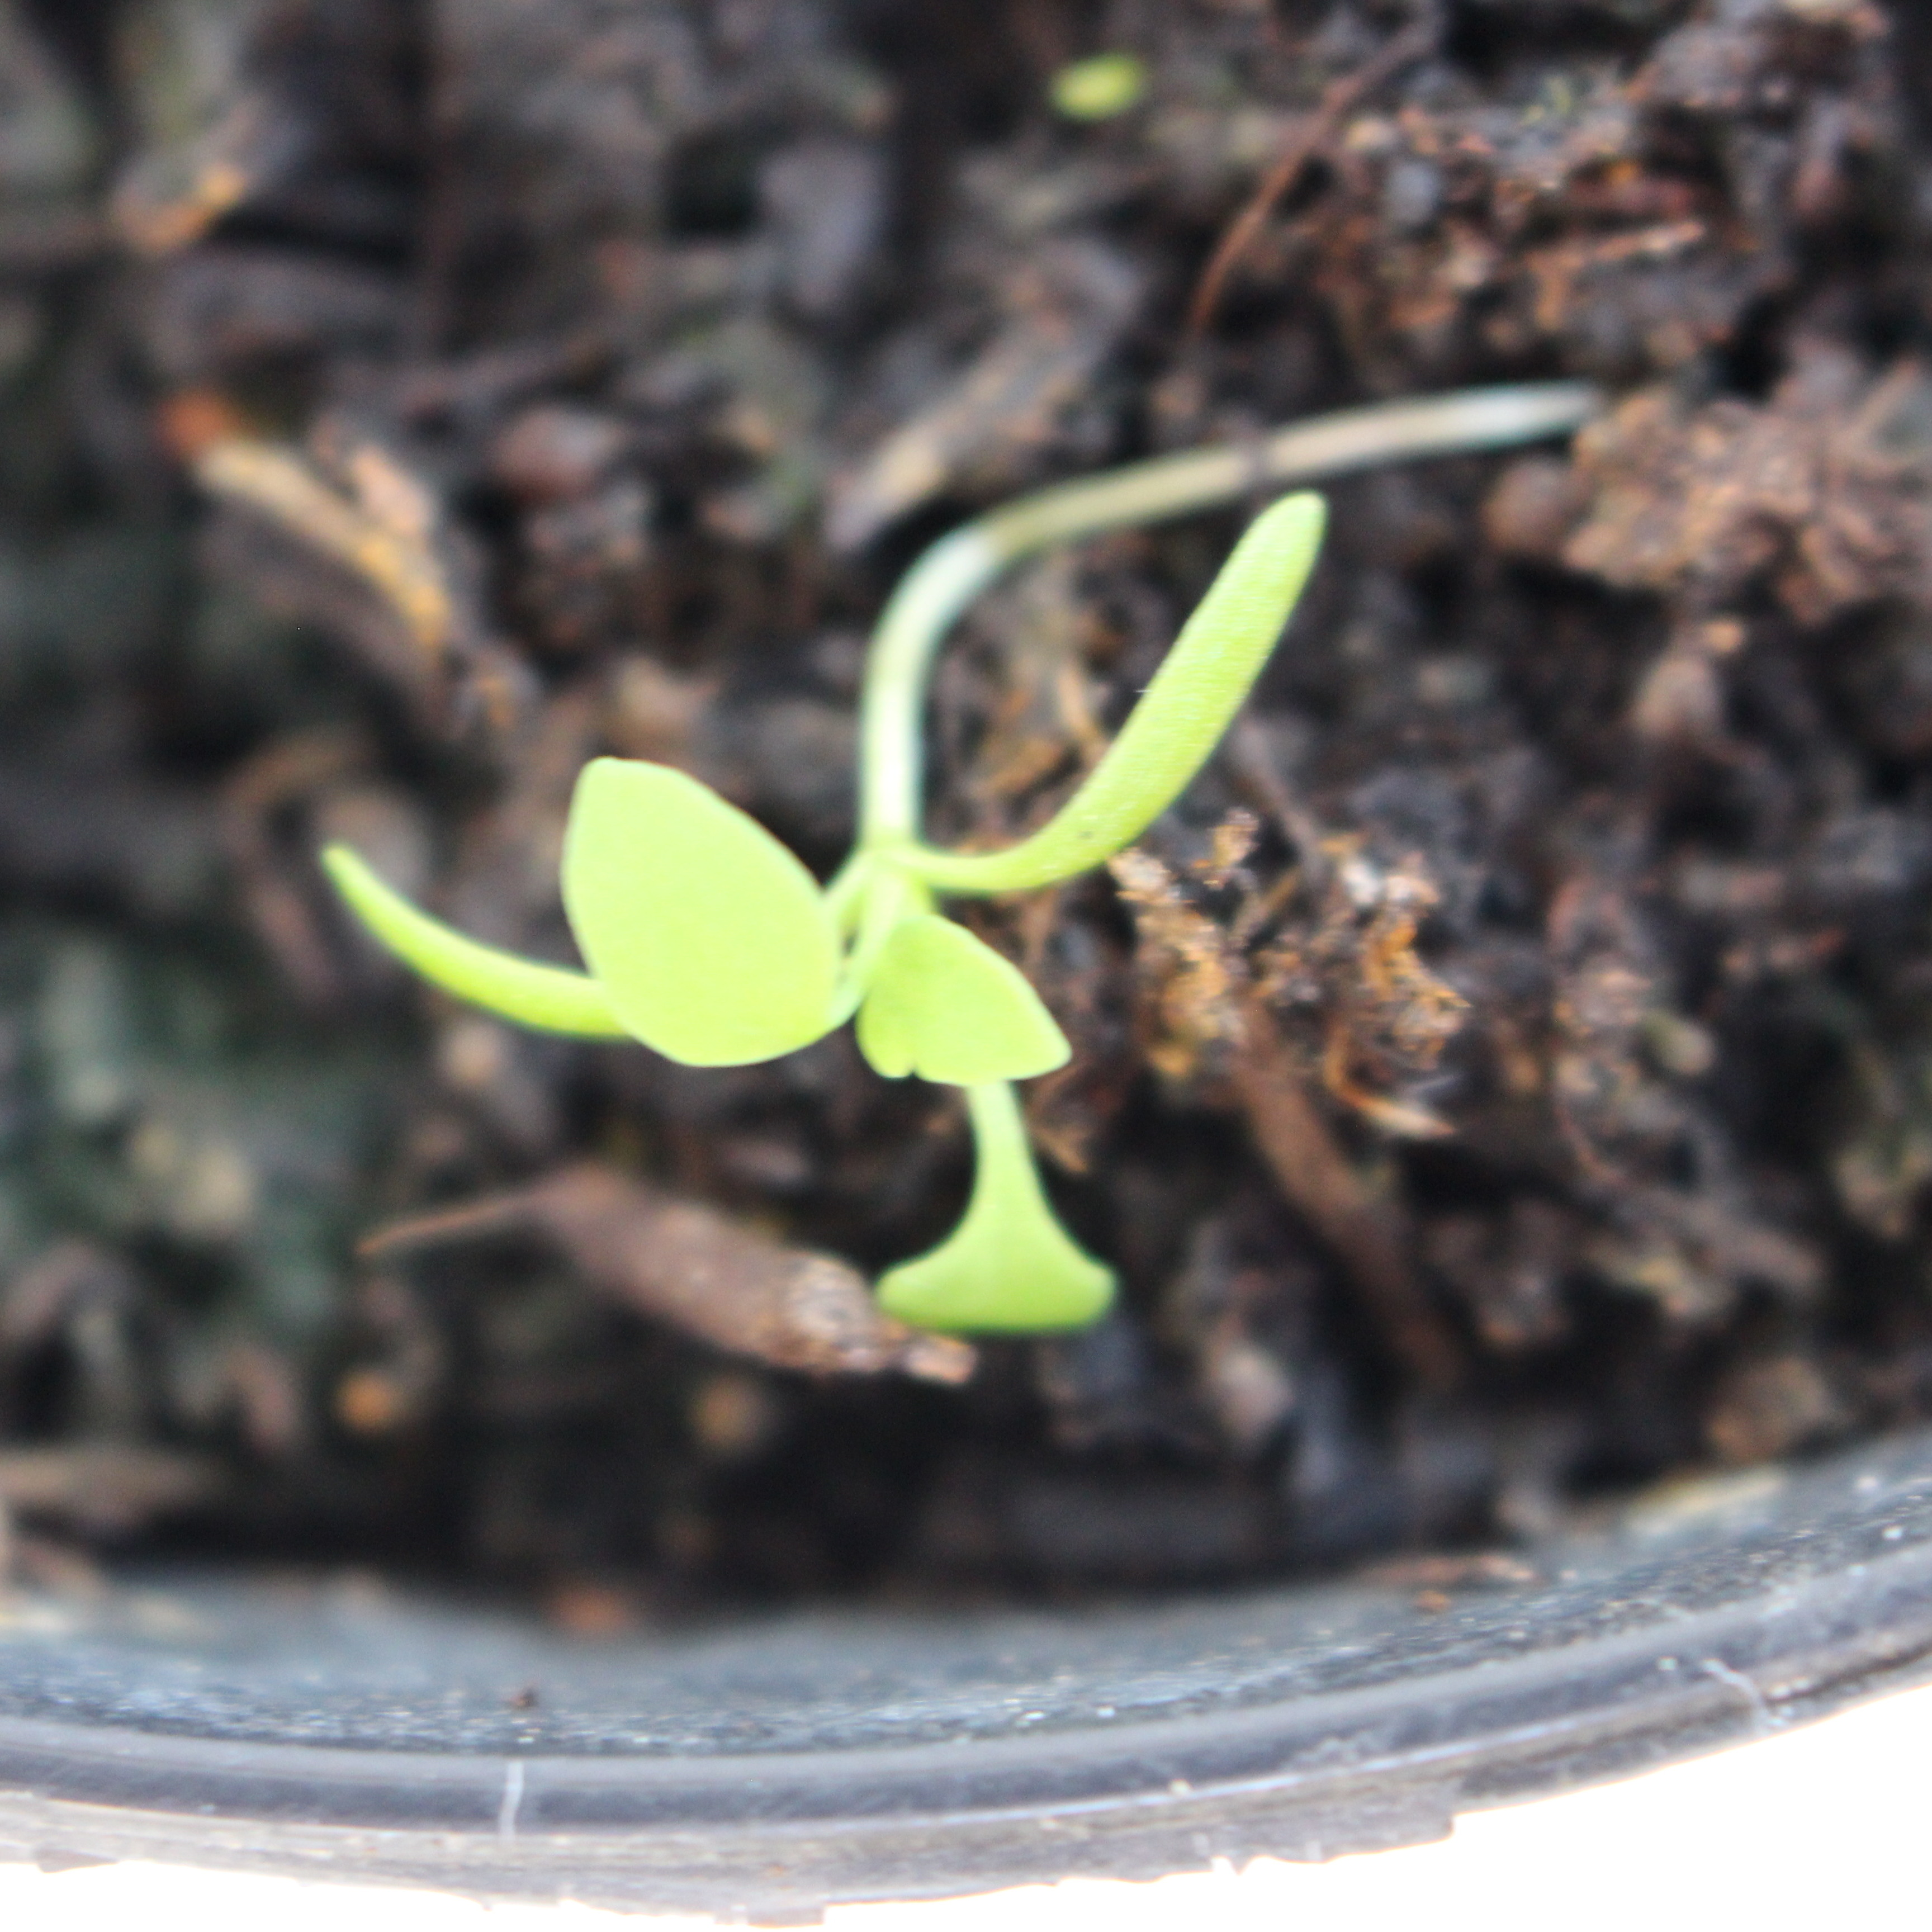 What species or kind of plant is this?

Papaver rhoeas
